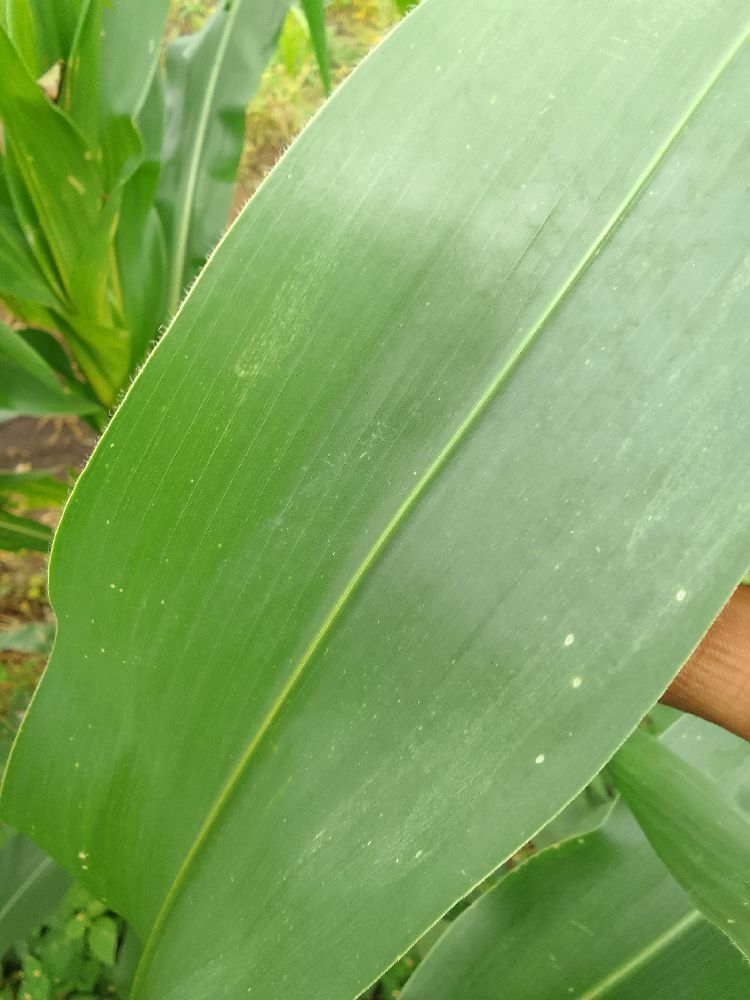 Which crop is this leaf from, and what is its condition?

maize, healthy
